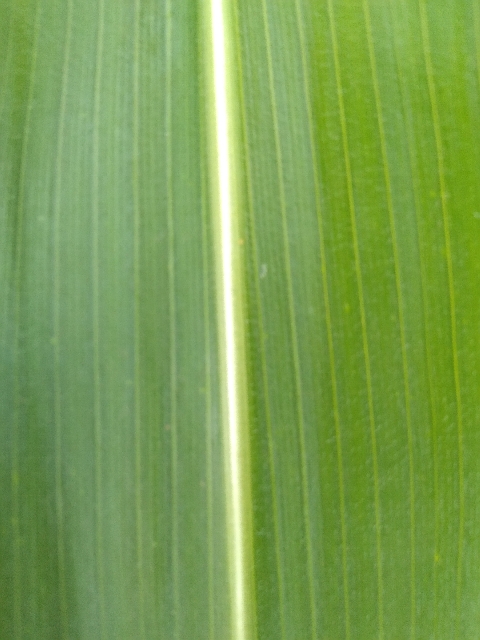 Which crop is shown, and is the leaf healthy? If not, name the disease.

maize, healthy
